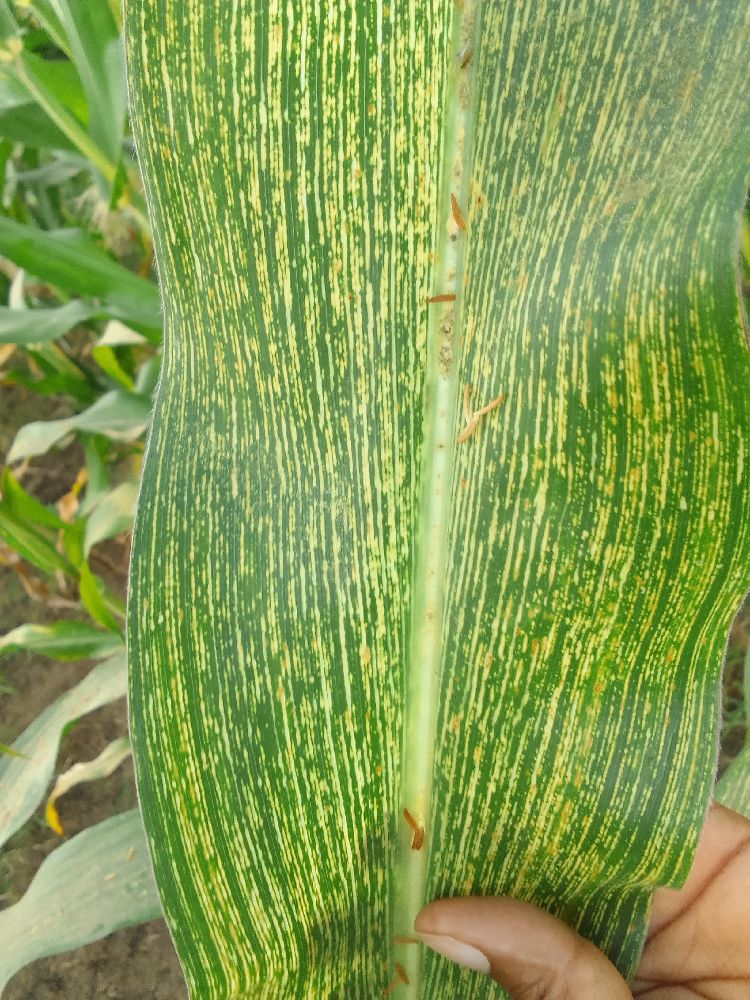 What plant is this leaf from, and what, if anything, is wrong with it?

maize, maize streak virus
